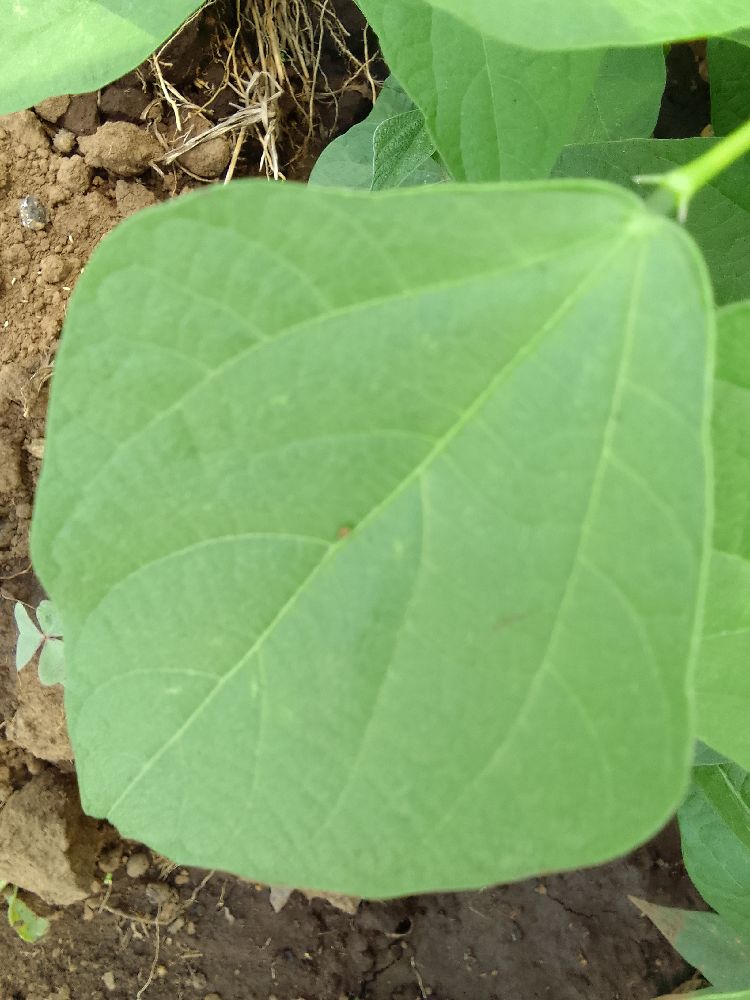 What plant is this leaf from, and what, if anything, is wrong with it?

common bean, healthy
